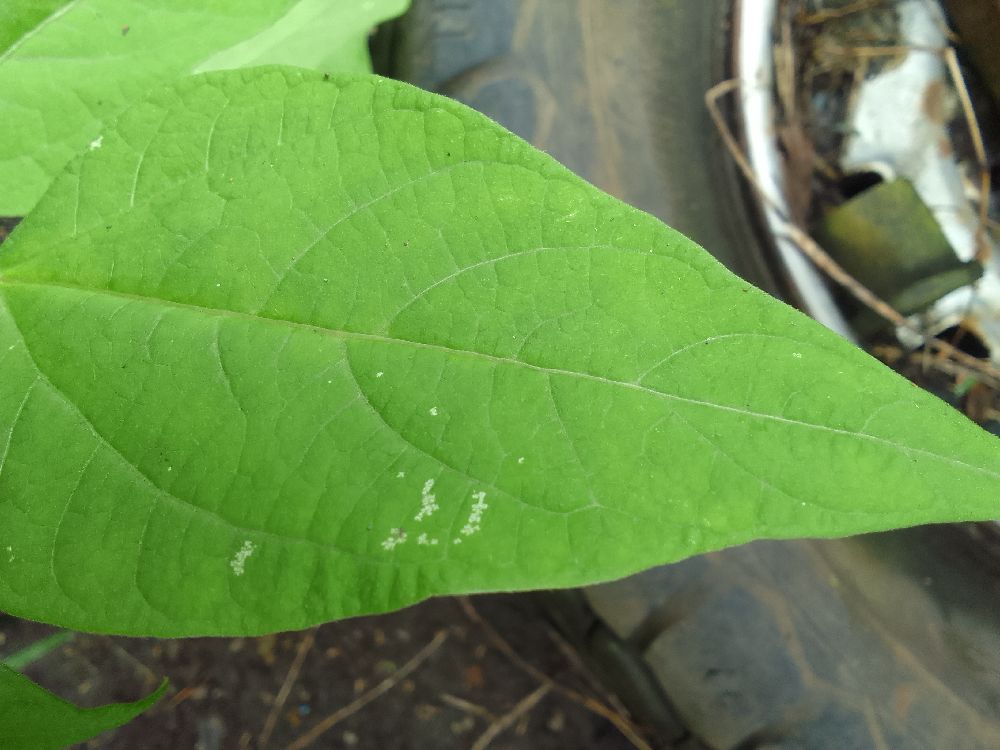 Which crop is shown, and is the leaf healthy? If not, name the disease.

common bean, healthy
